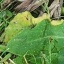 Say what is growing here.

structured weed
